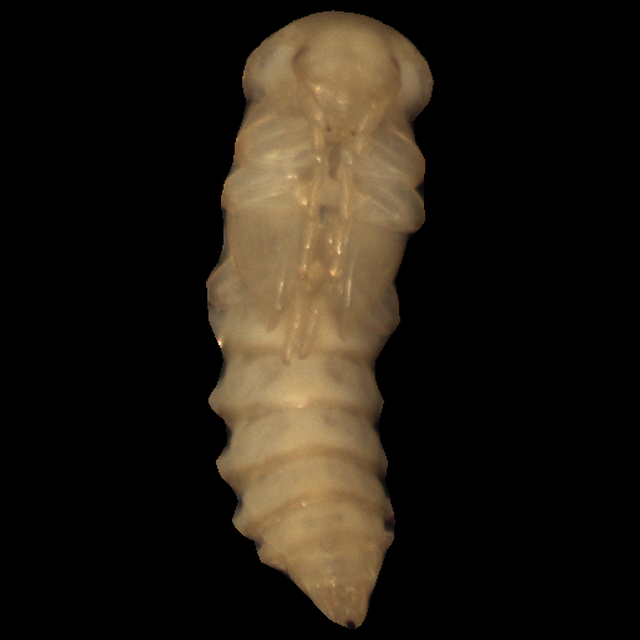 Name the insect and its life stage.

mealworm pupa
